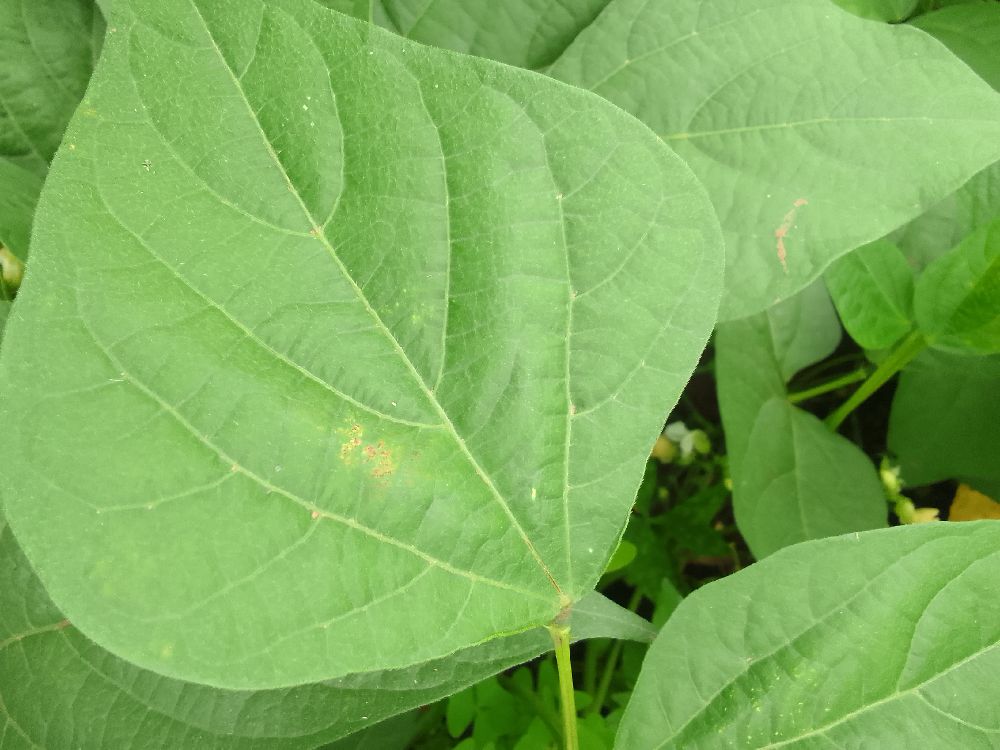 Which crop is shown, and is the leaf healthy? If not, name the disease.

common bean, healthy
